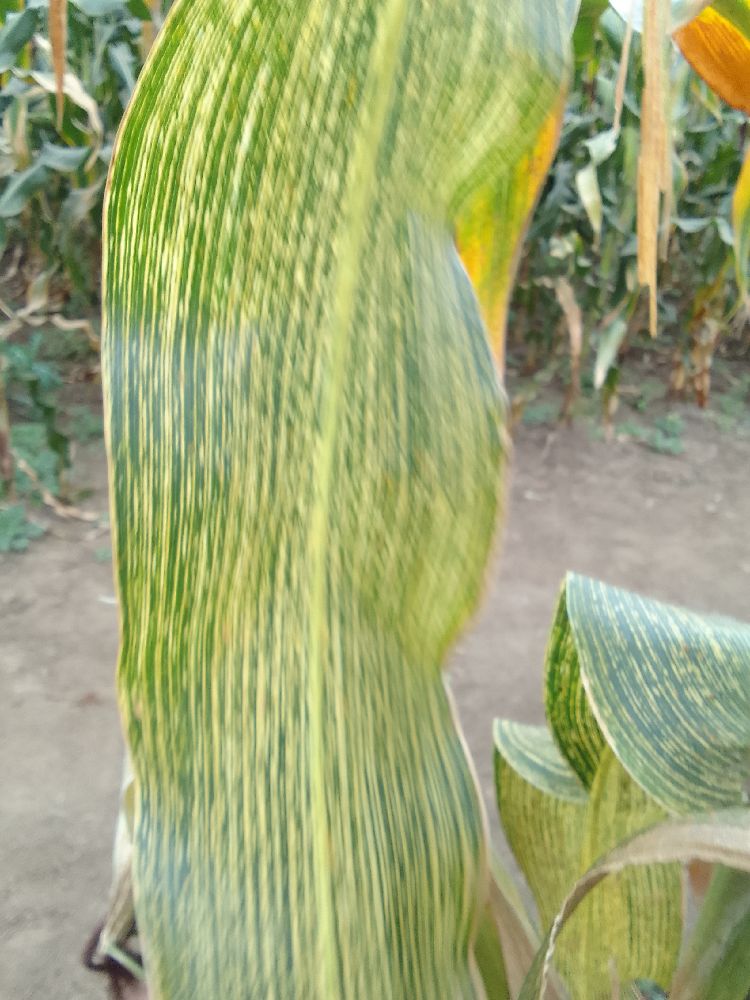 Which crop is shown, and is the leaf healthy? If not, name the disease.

maize, maize streak virus
